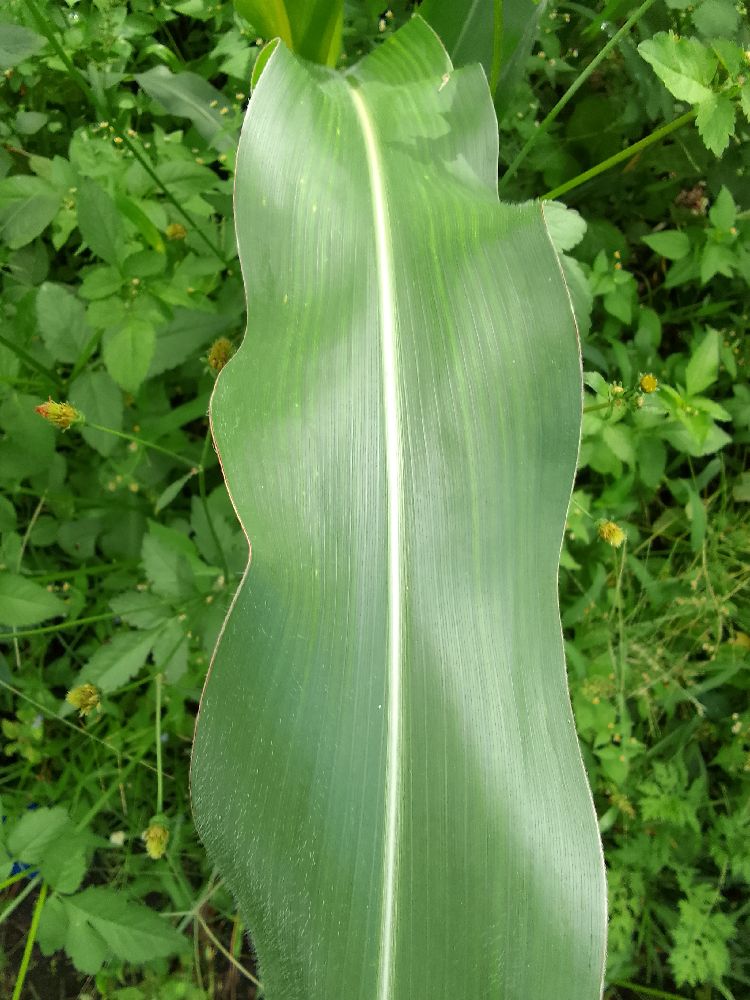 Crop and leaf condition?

maize, healthy
